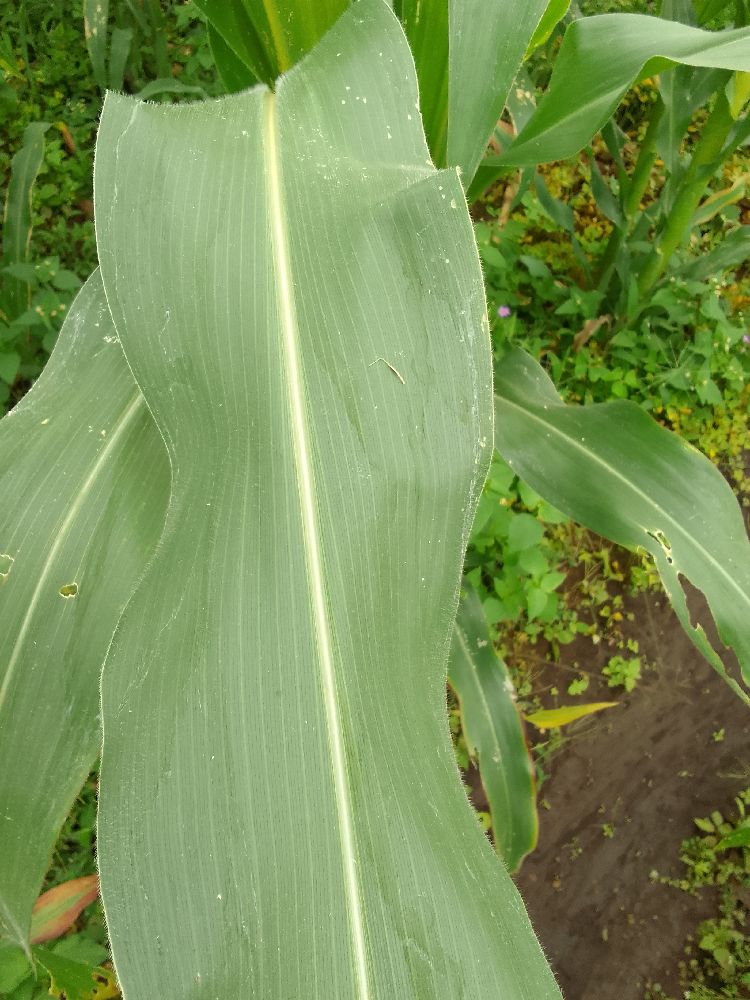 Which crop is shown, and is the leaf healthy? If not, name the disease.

maize, healthy
